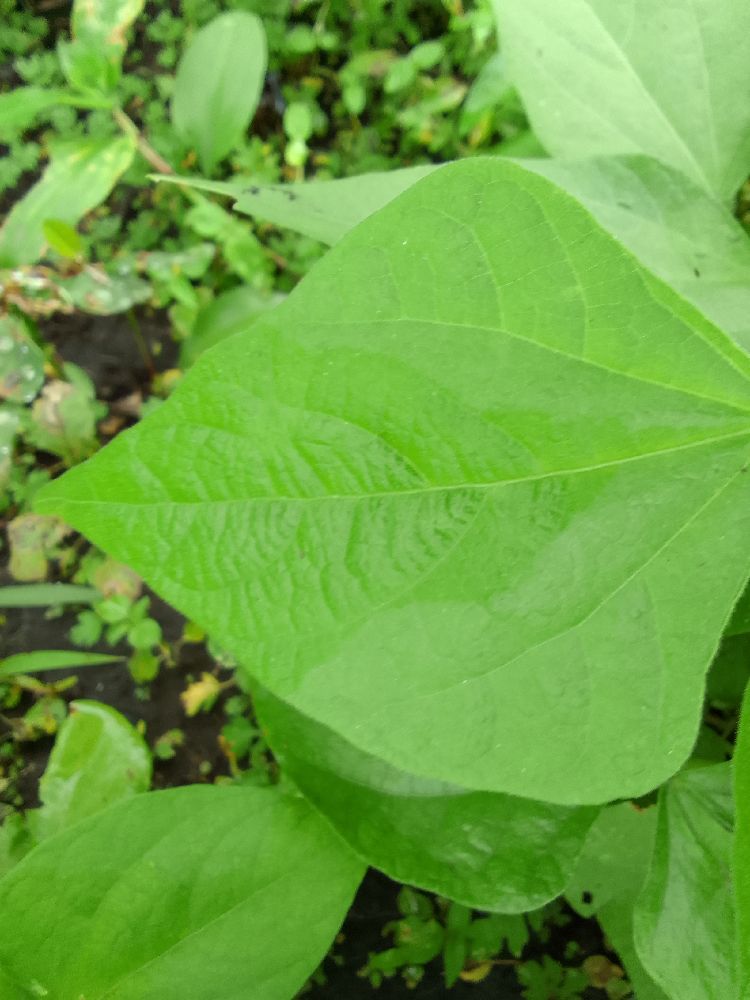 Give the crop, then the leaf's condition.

common bean, healthy
